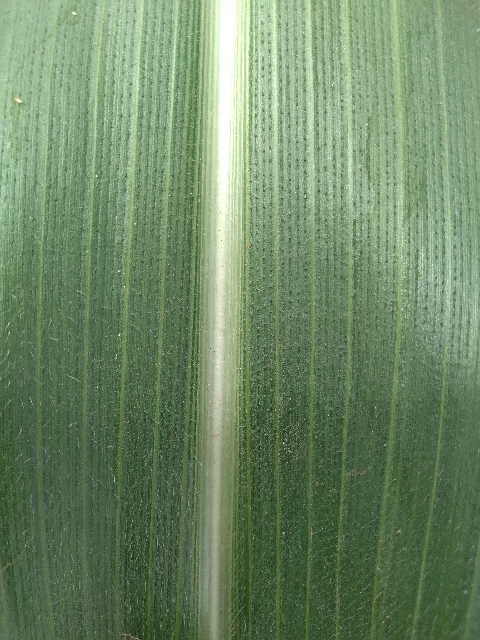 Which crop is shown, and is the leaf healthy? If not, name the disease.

maize, healthy
